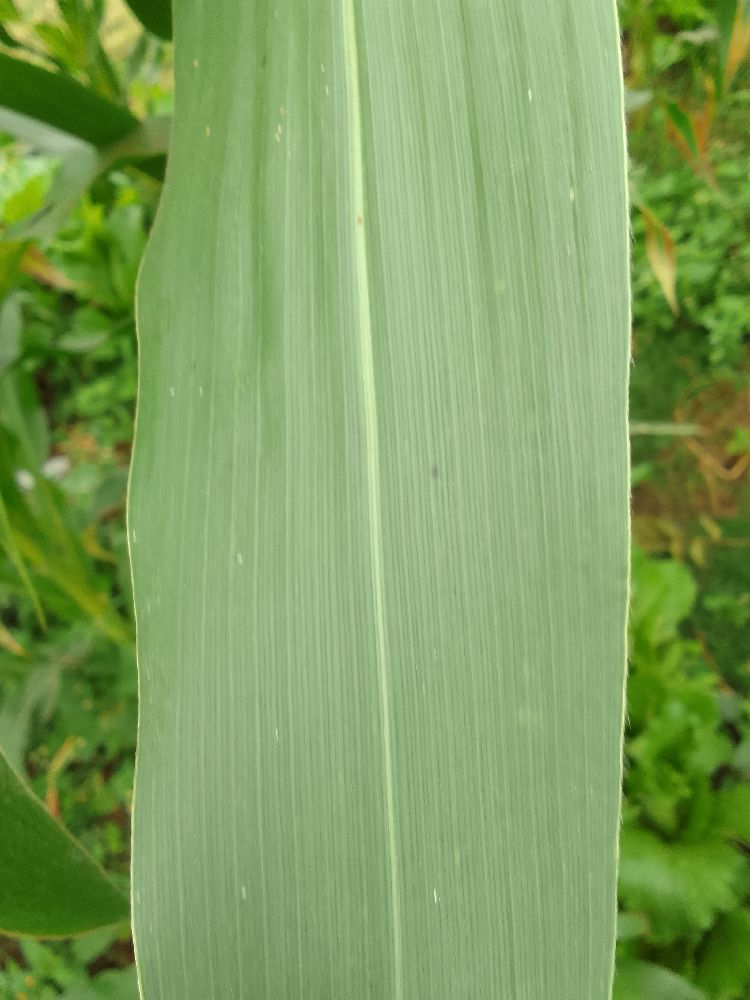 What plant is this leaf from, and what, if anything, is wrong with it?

maize, healthy
